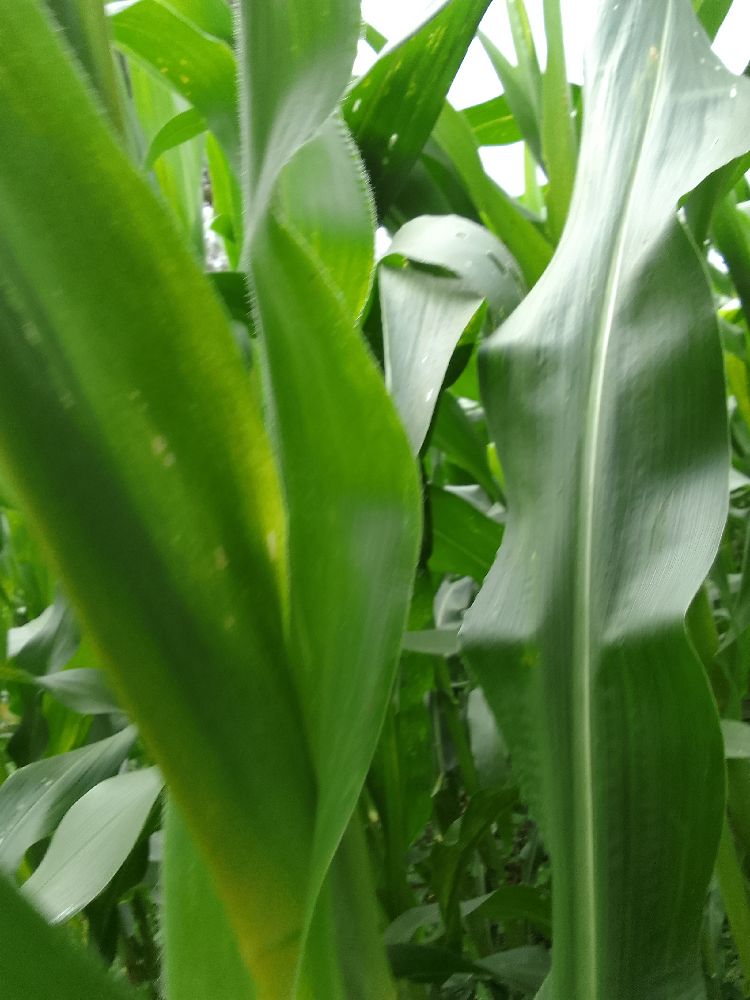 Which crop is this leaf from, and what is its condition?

maize, healthy
